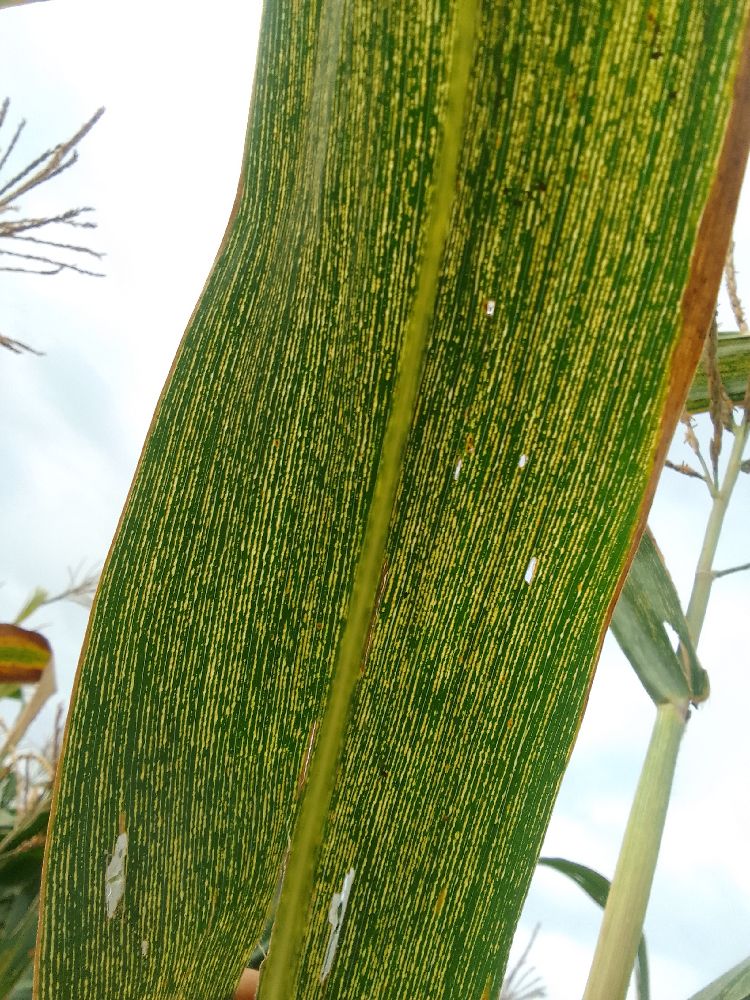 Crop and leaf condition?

maize, maize streak virus
